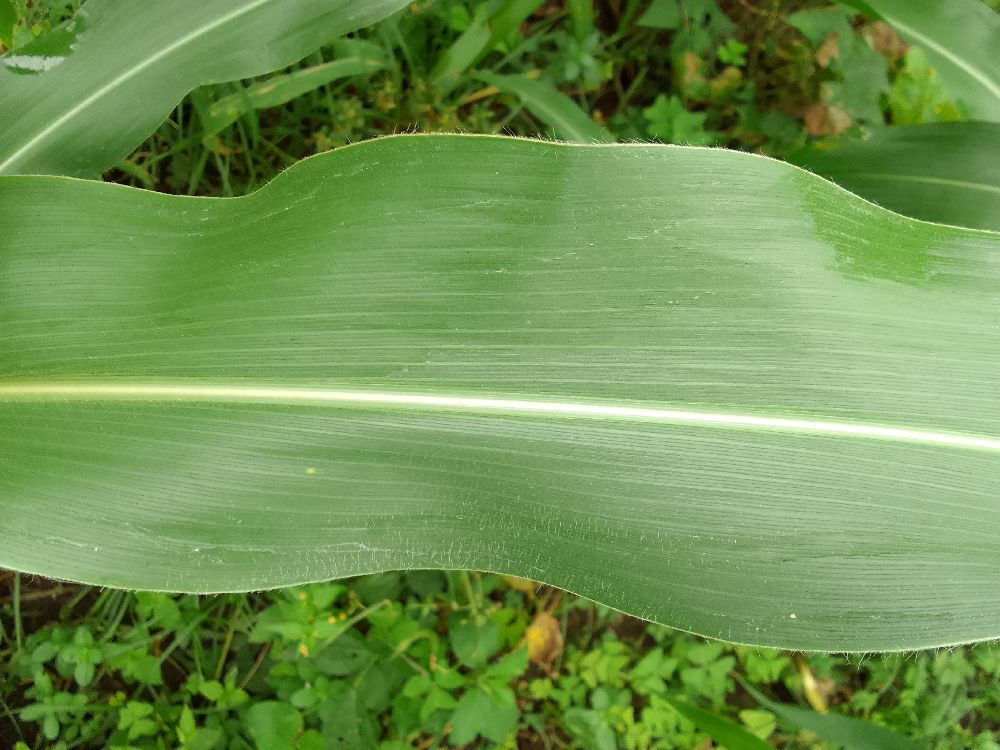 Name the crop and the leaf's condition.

maize, healthy
